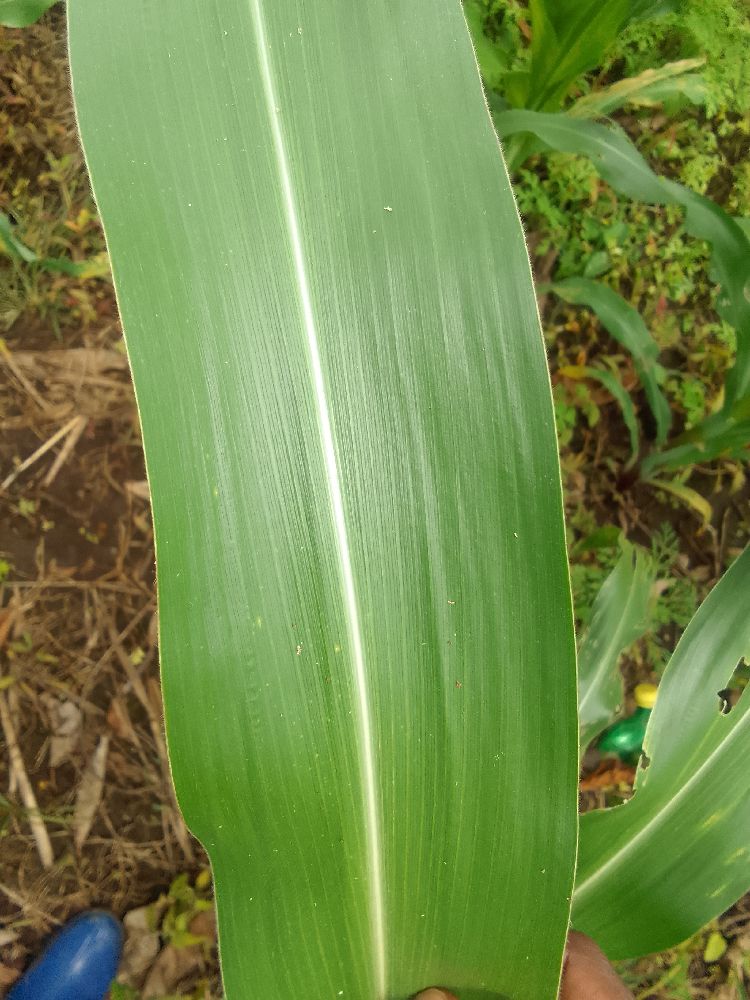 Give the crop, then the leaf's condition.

maize, healthy
